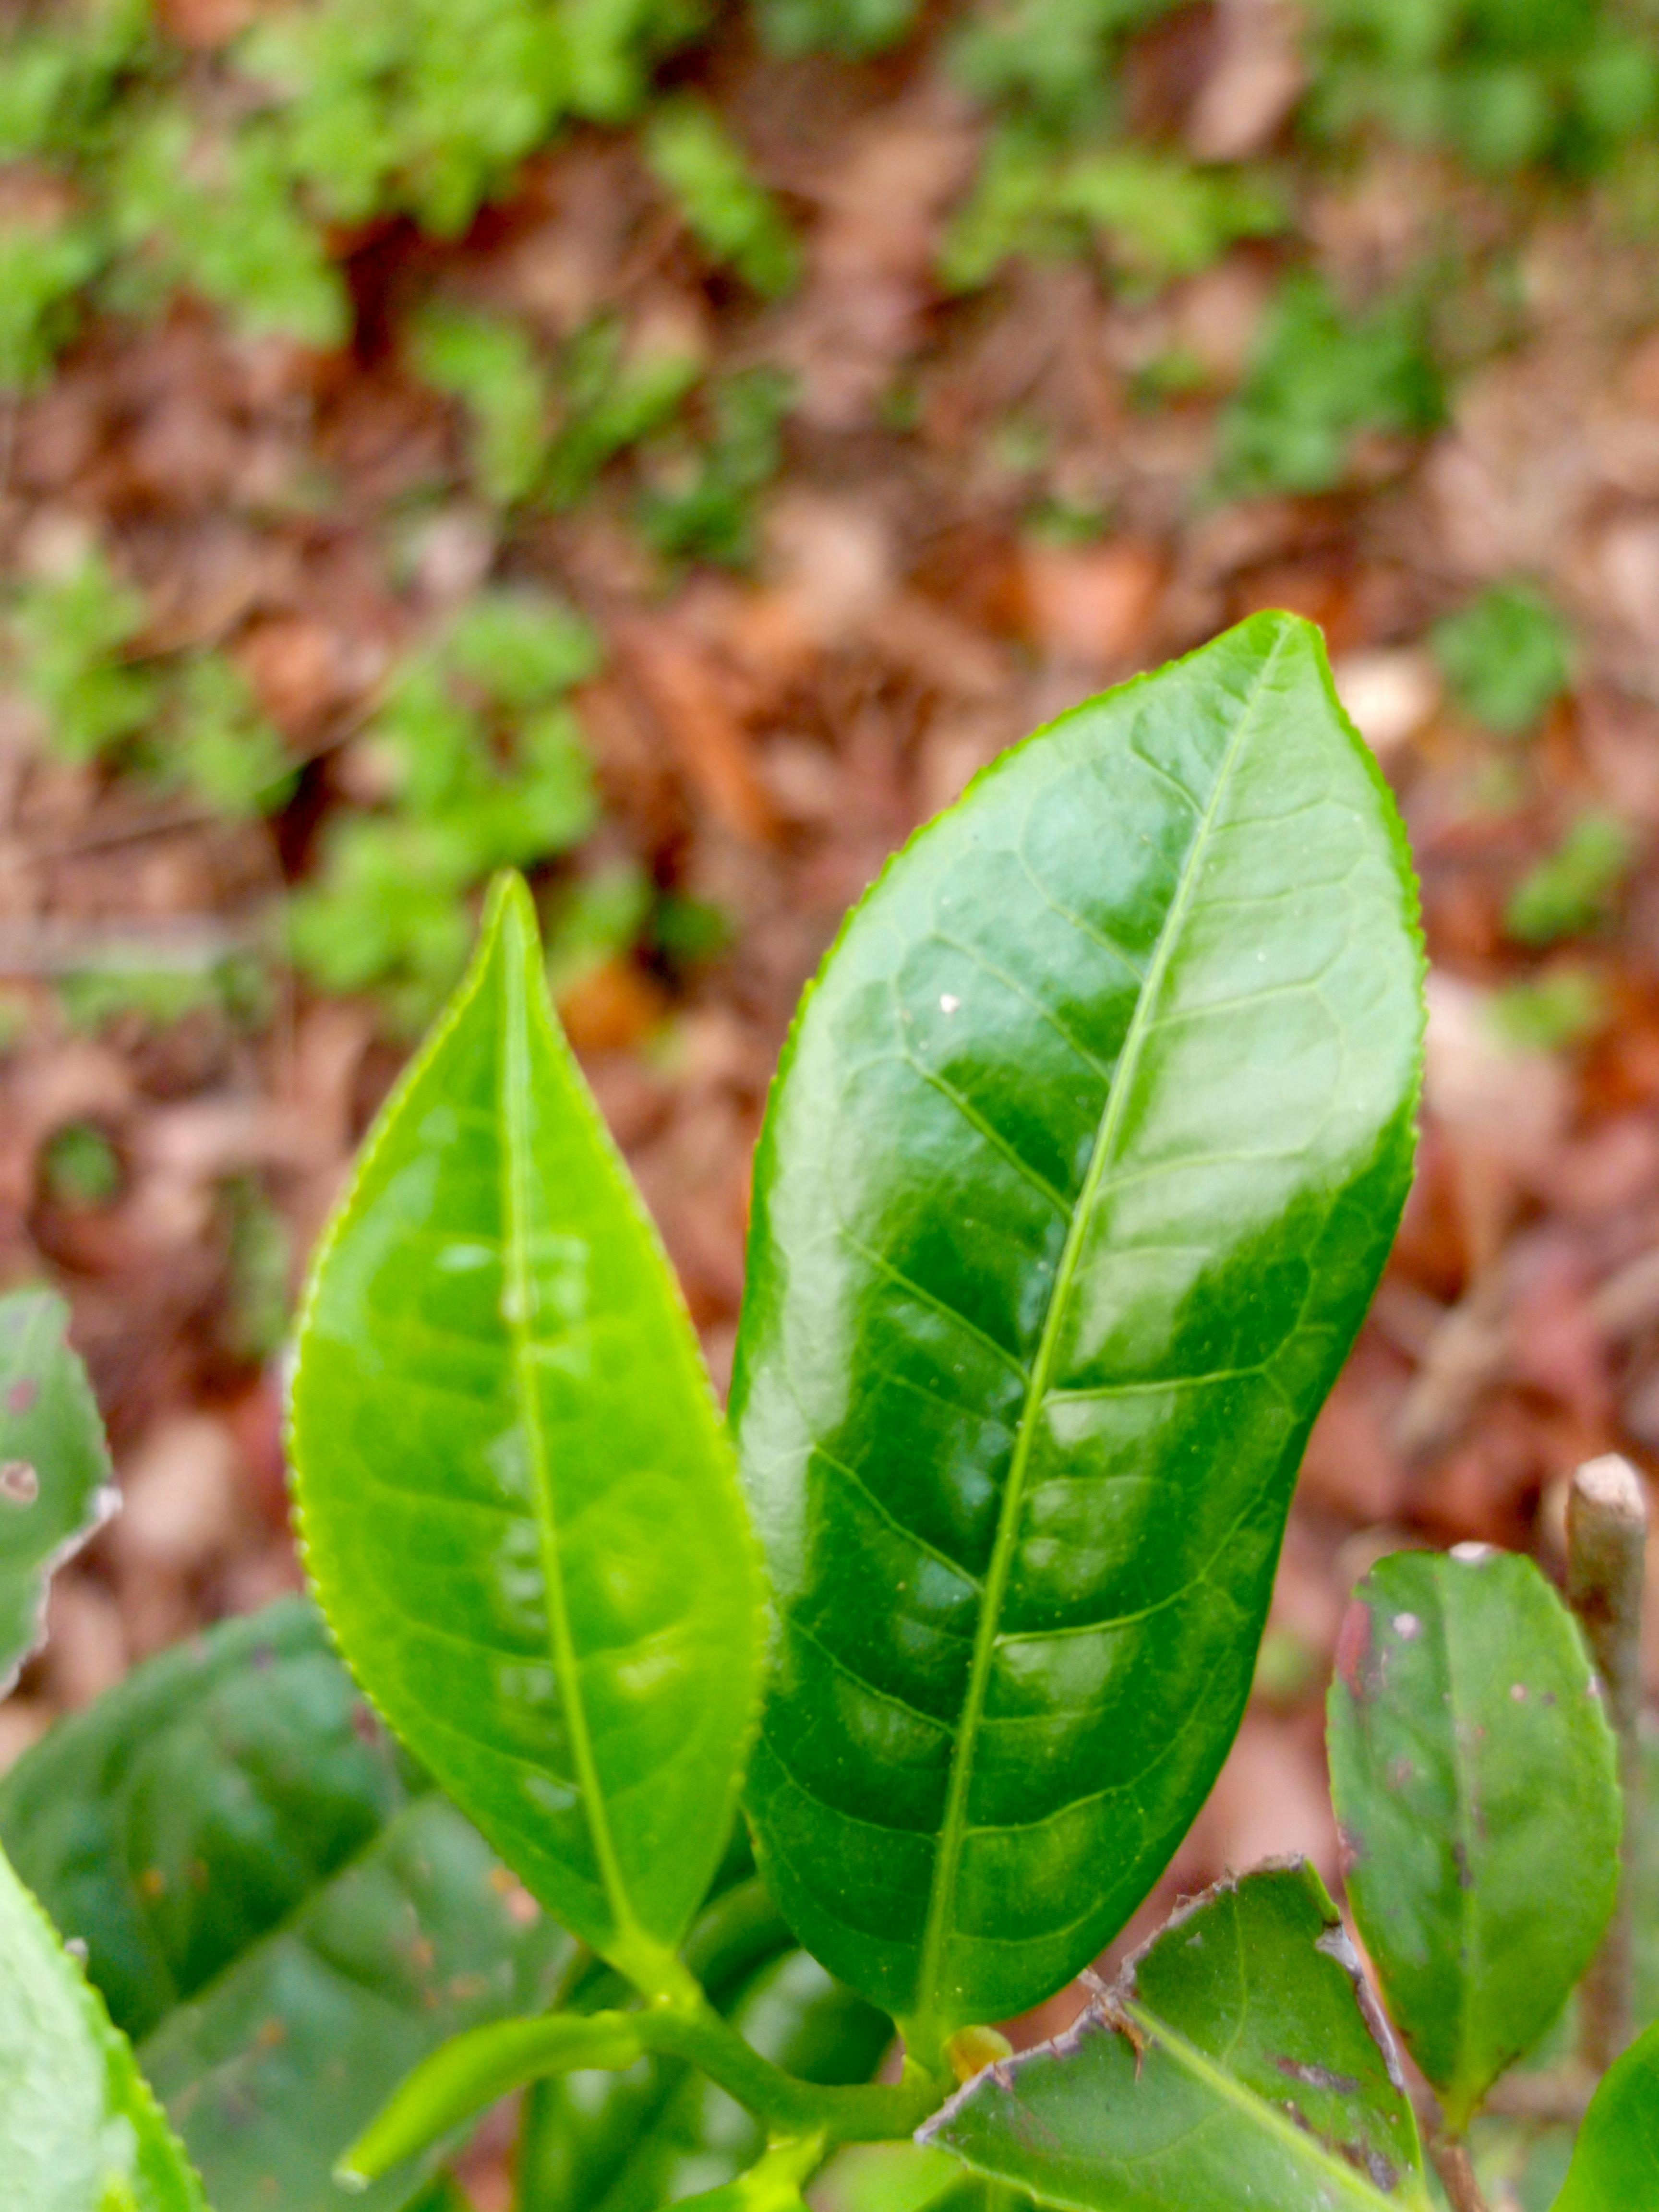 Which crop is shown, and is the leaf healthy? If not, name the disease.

tea, healthy leaf
